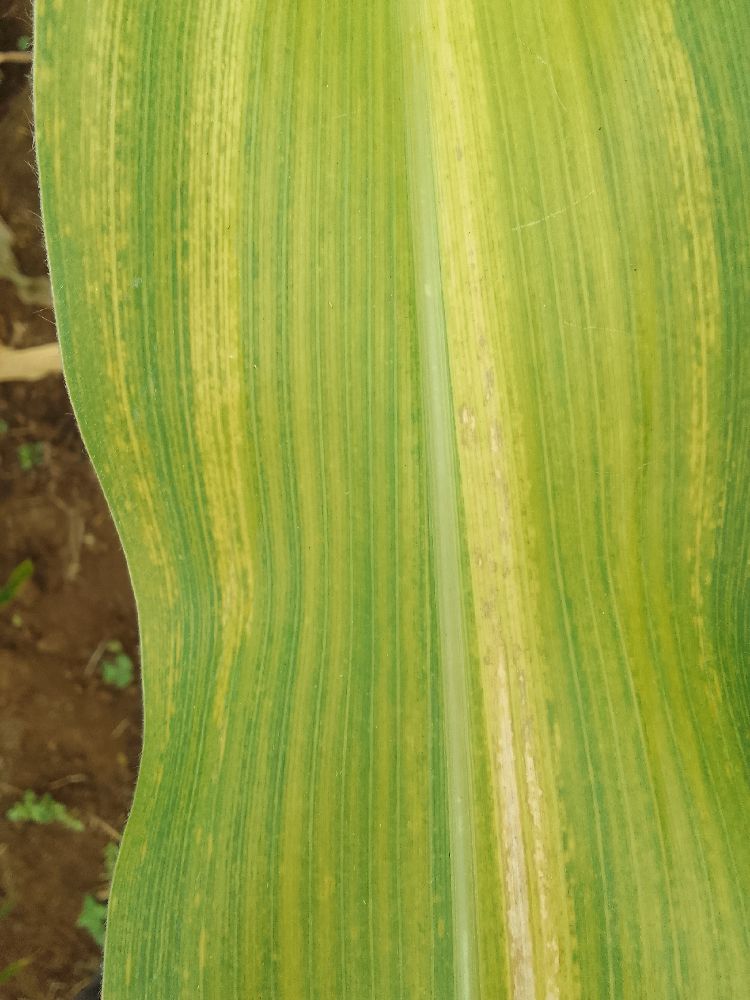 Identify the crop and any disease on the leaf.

maize, maize lethal necrosis
